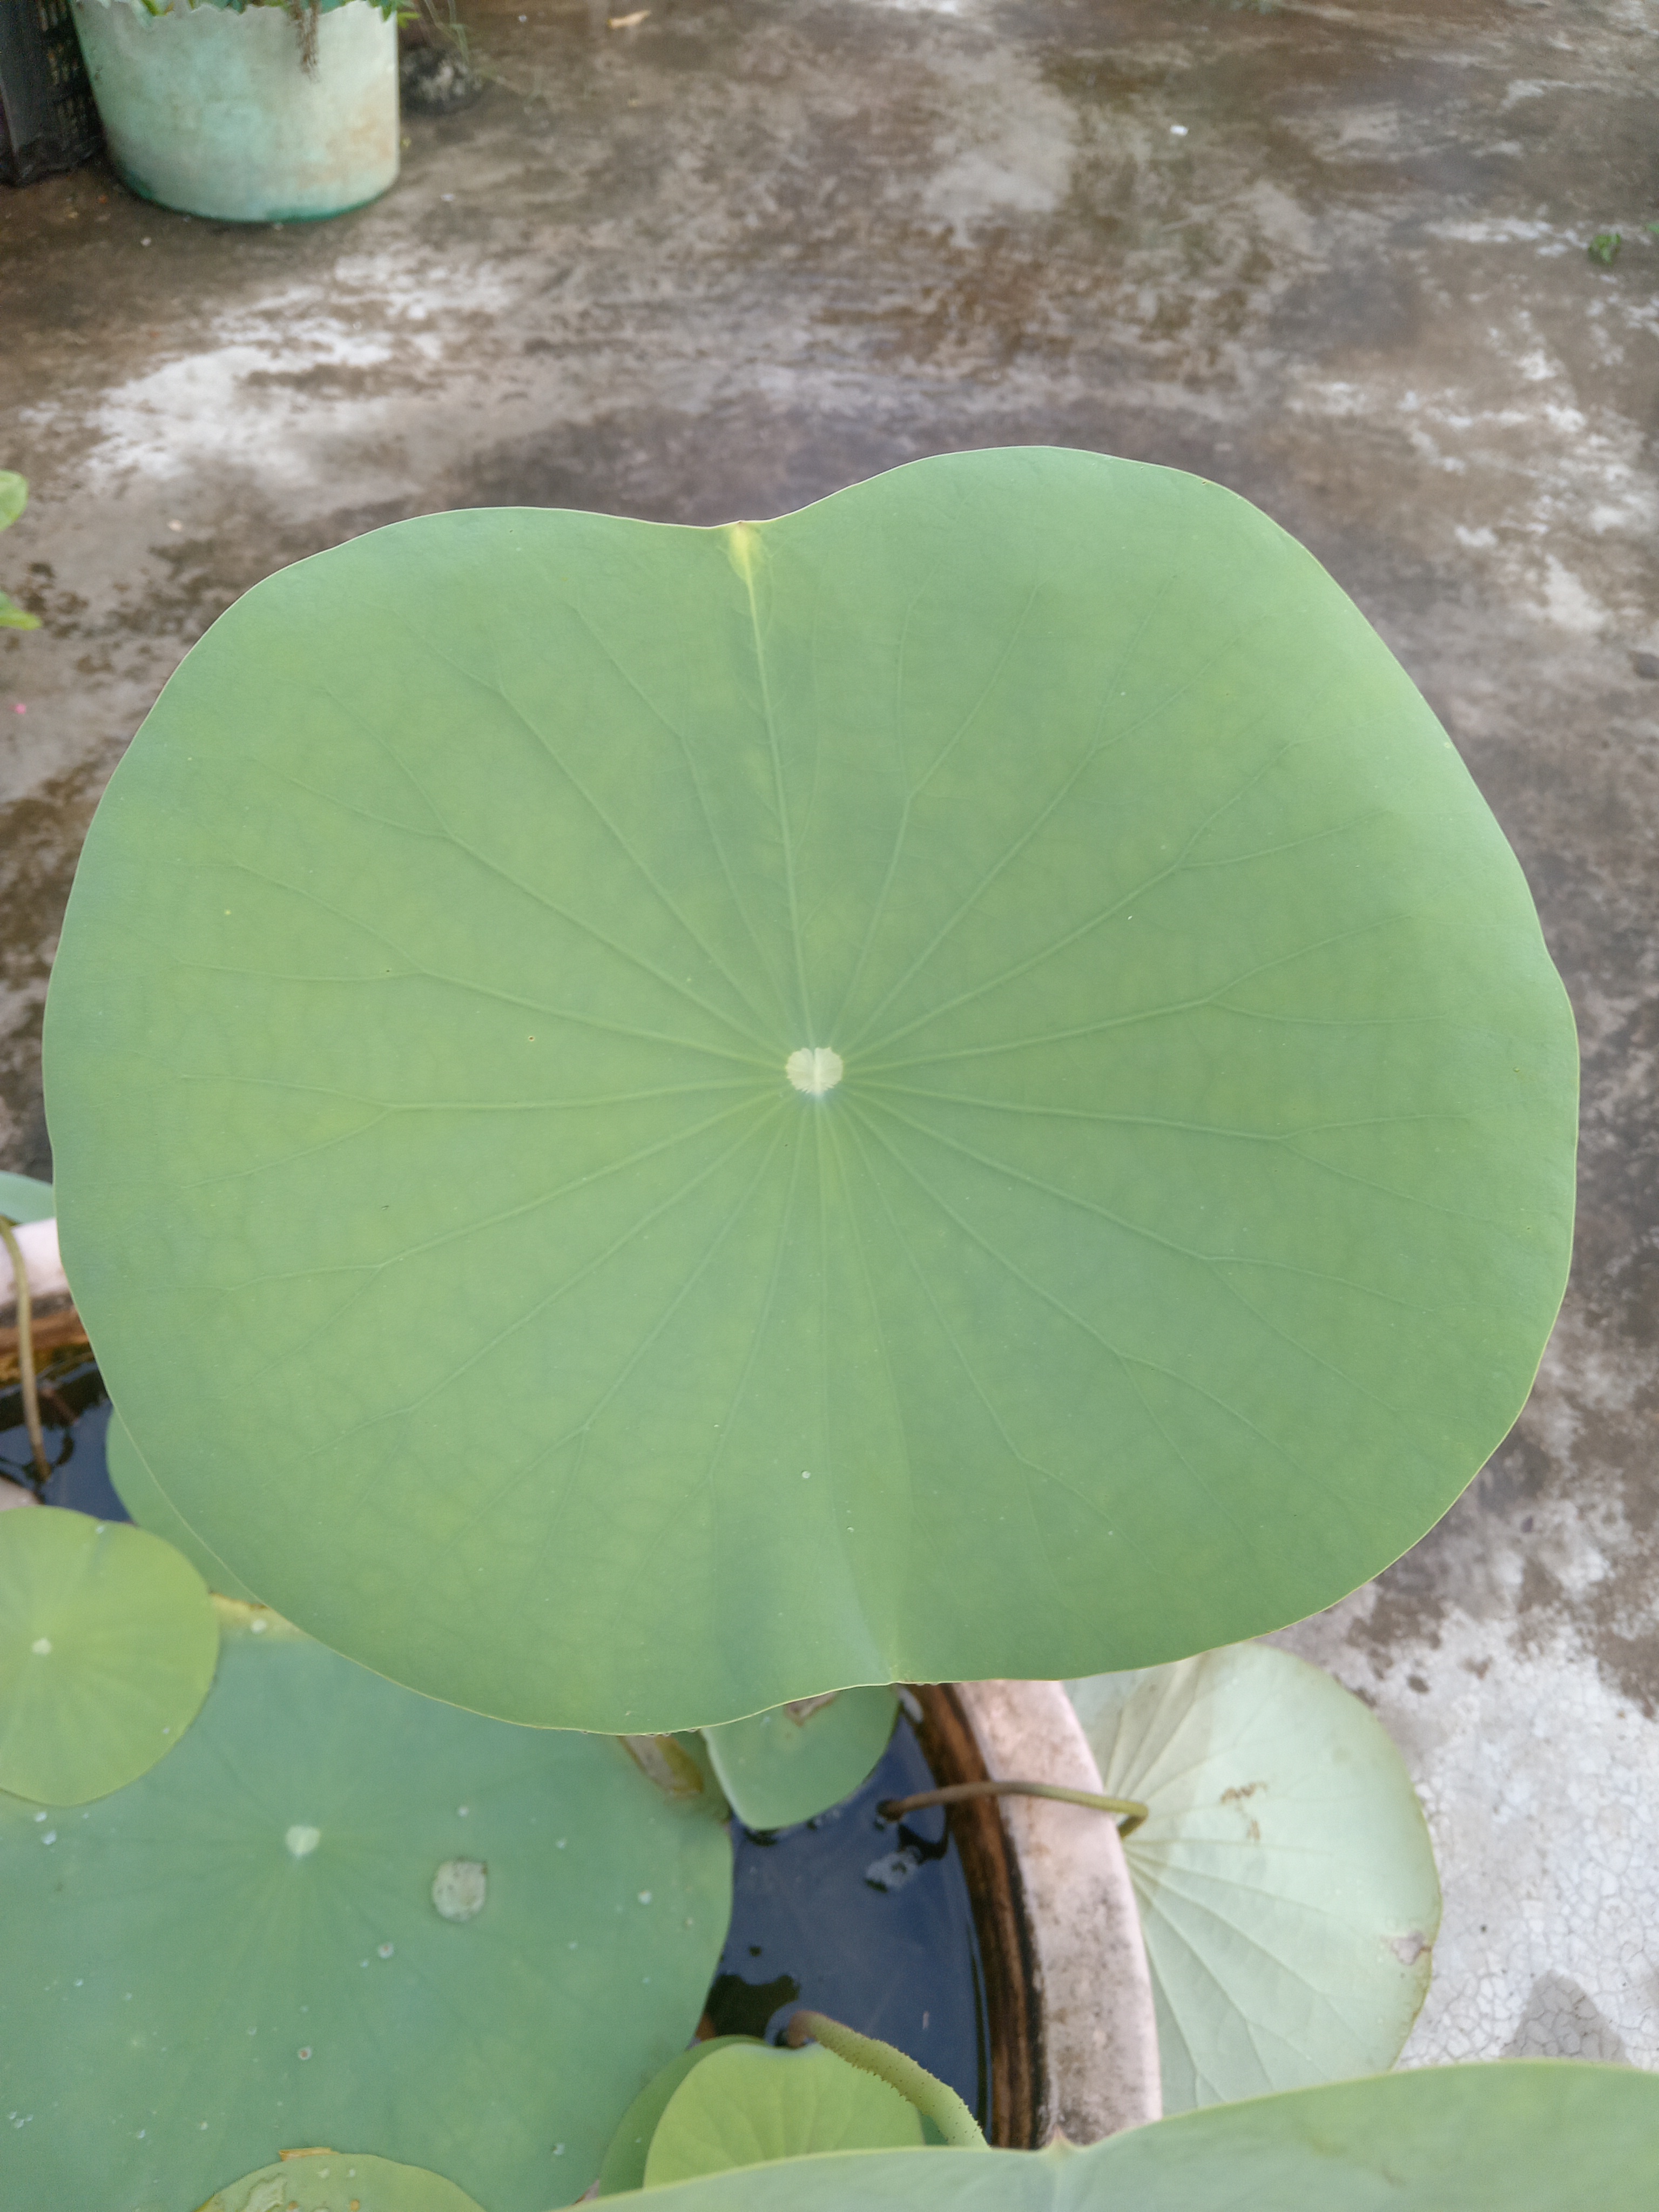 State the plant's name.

lotus
